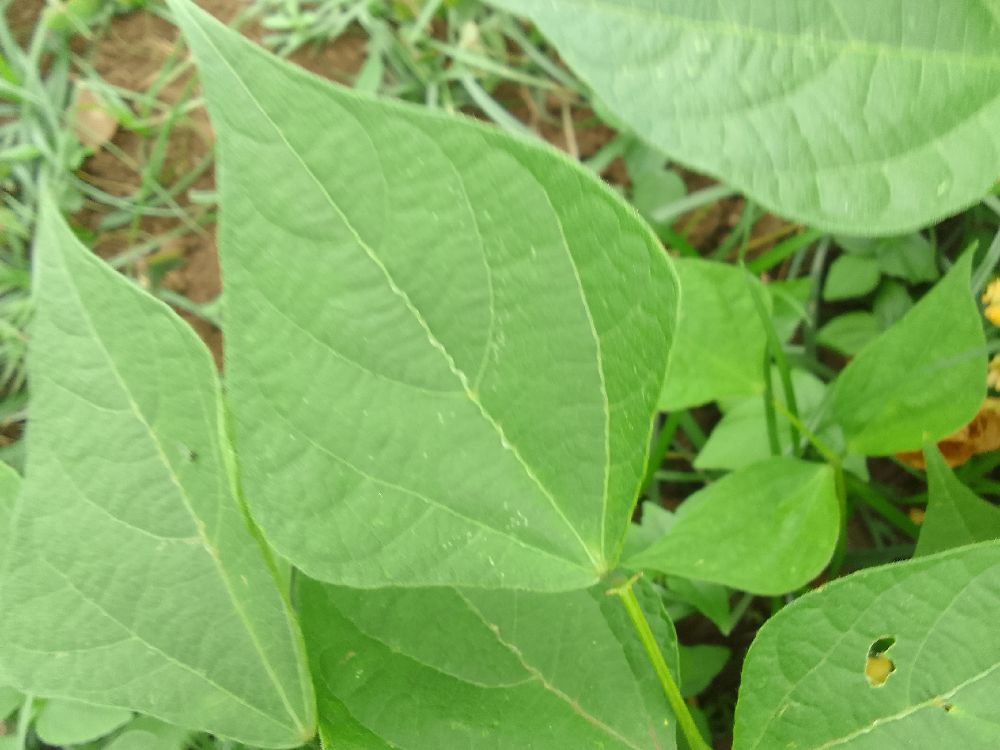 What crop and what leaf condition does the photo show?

common bean, healthy
